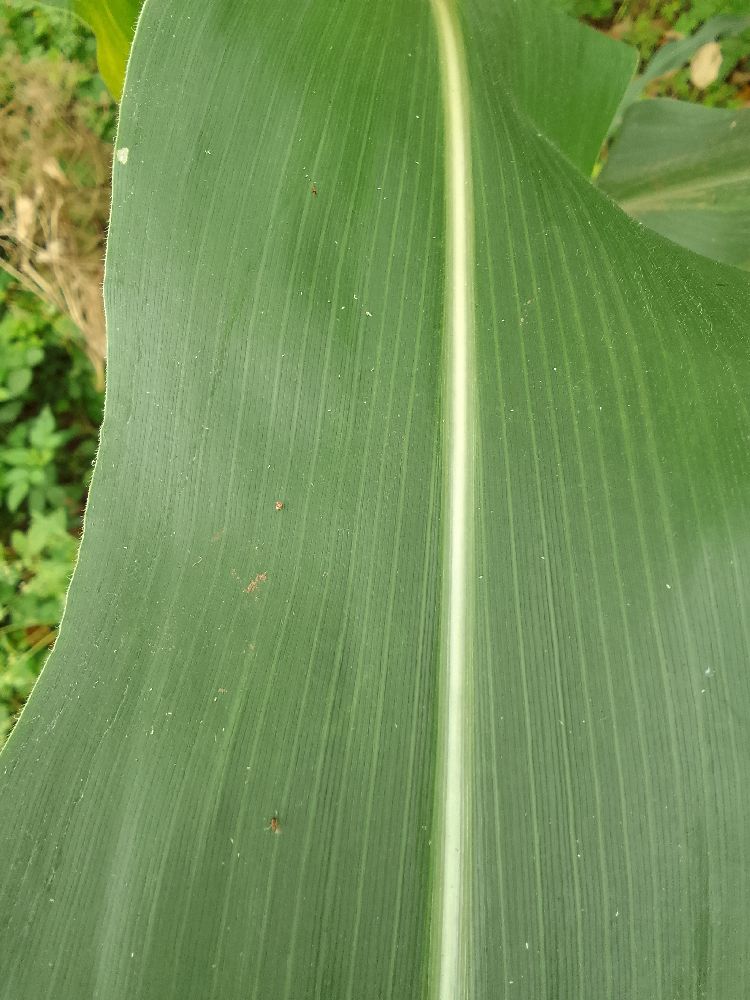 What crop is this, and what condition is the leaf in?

maize, healthy
